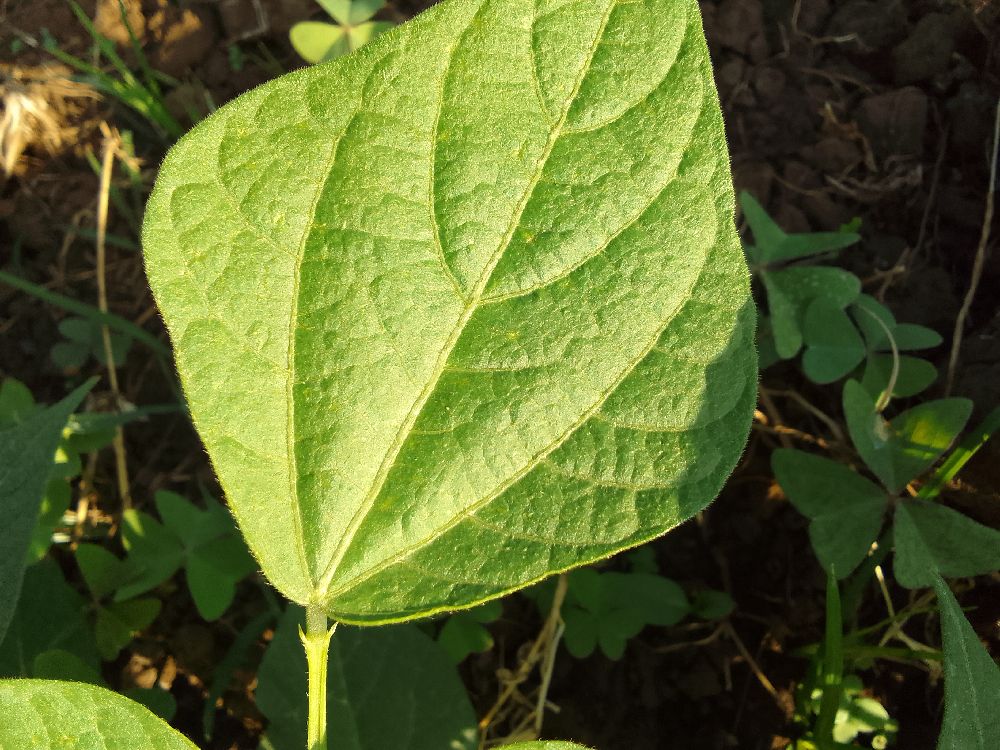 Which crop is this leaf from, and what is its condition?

common bean, healthy
